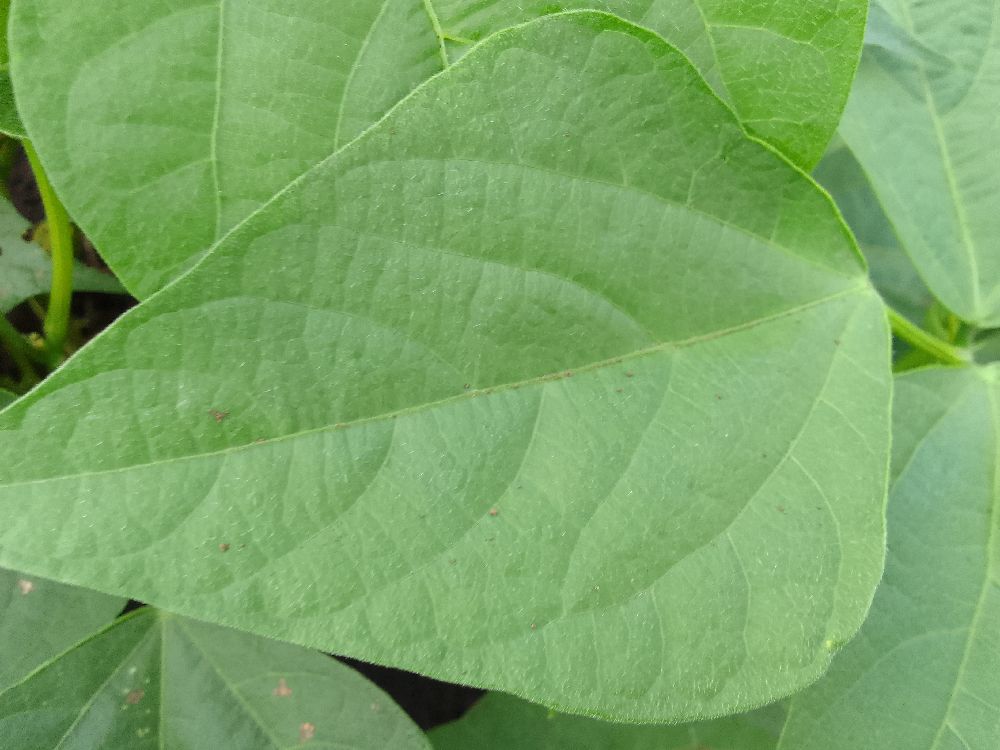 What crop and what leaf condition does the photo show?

common bean, healthy
